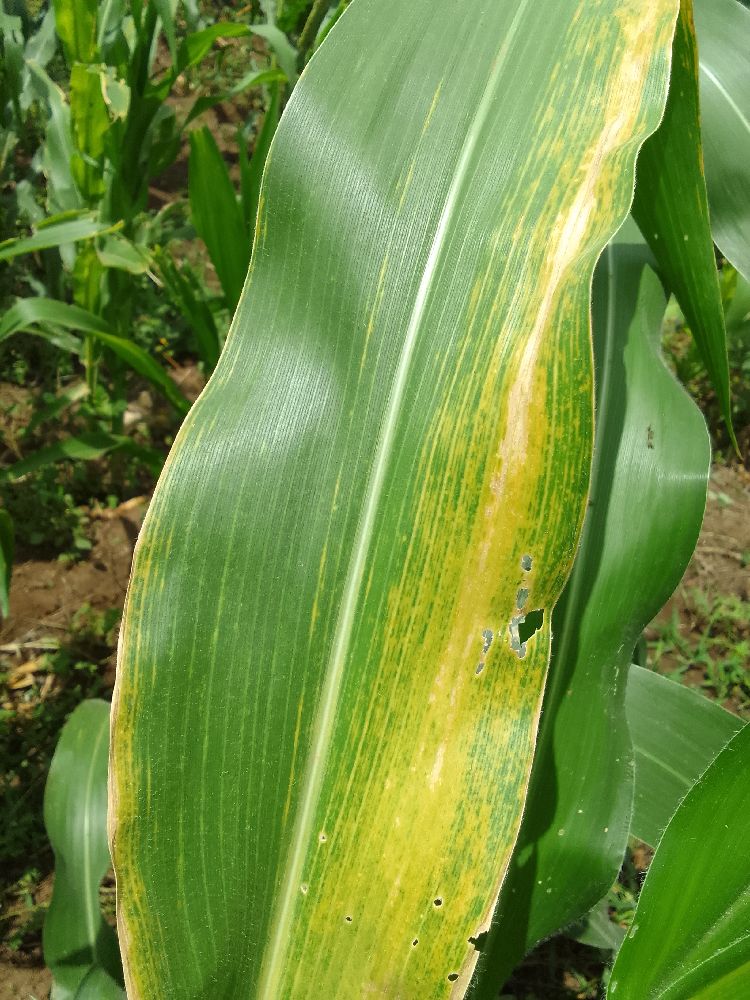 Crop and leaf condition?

maize, maize lethal necrosis
